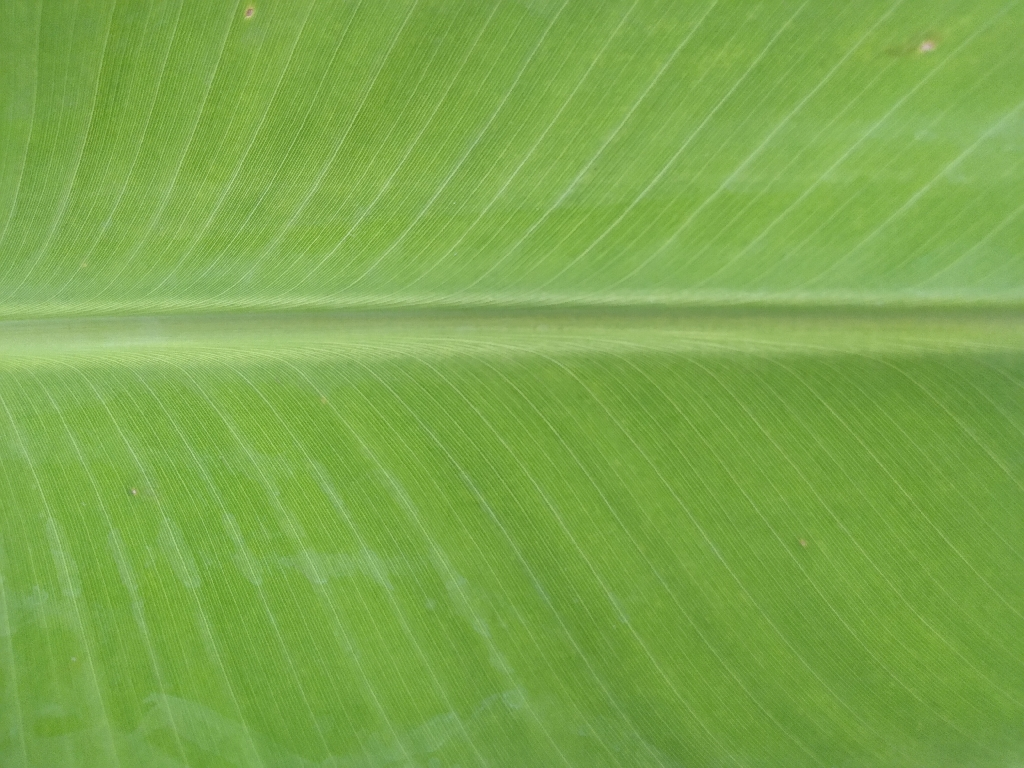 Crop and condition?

banana, healthy
